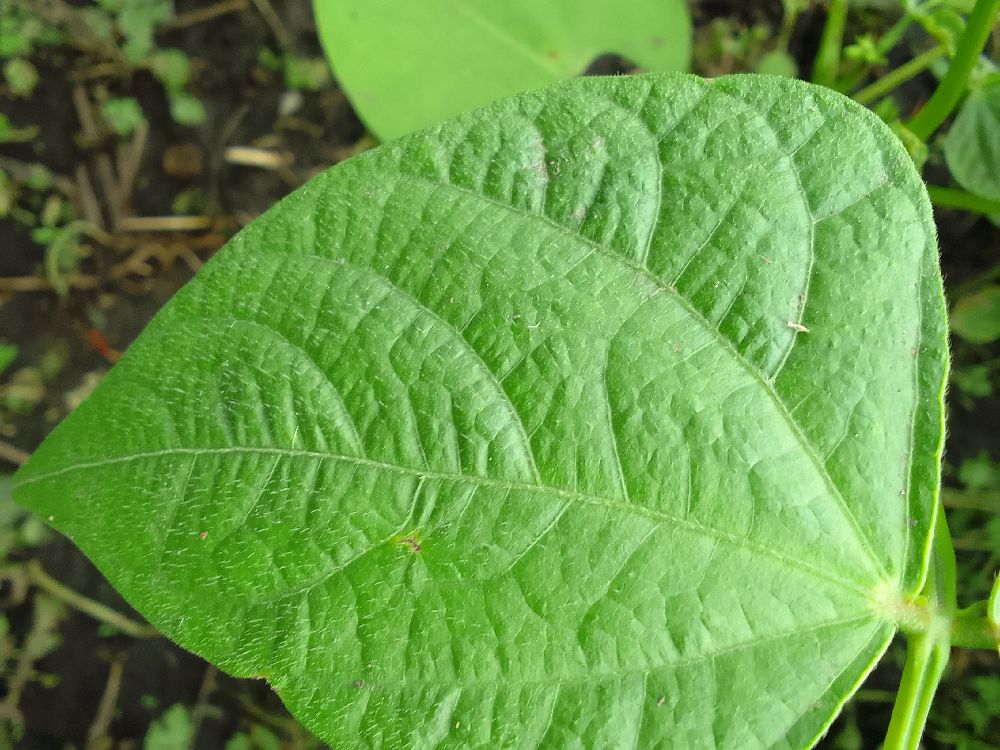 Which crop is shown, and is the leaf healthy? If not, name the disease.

common bean, healthy
